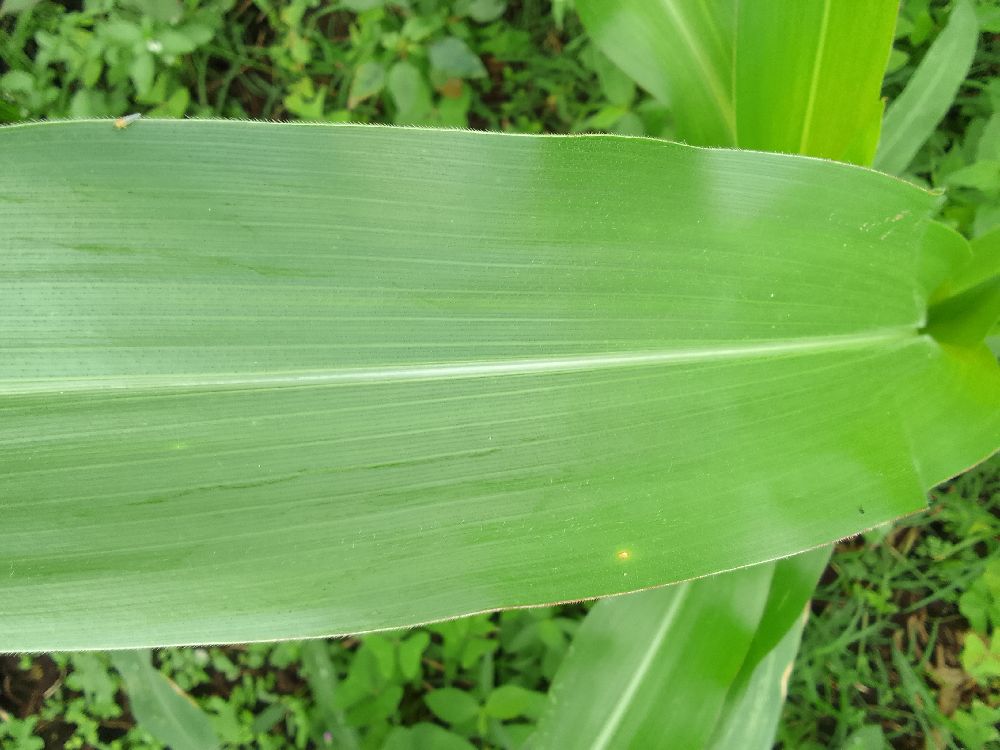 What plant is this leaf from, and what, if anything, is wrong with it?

maize, healthy
